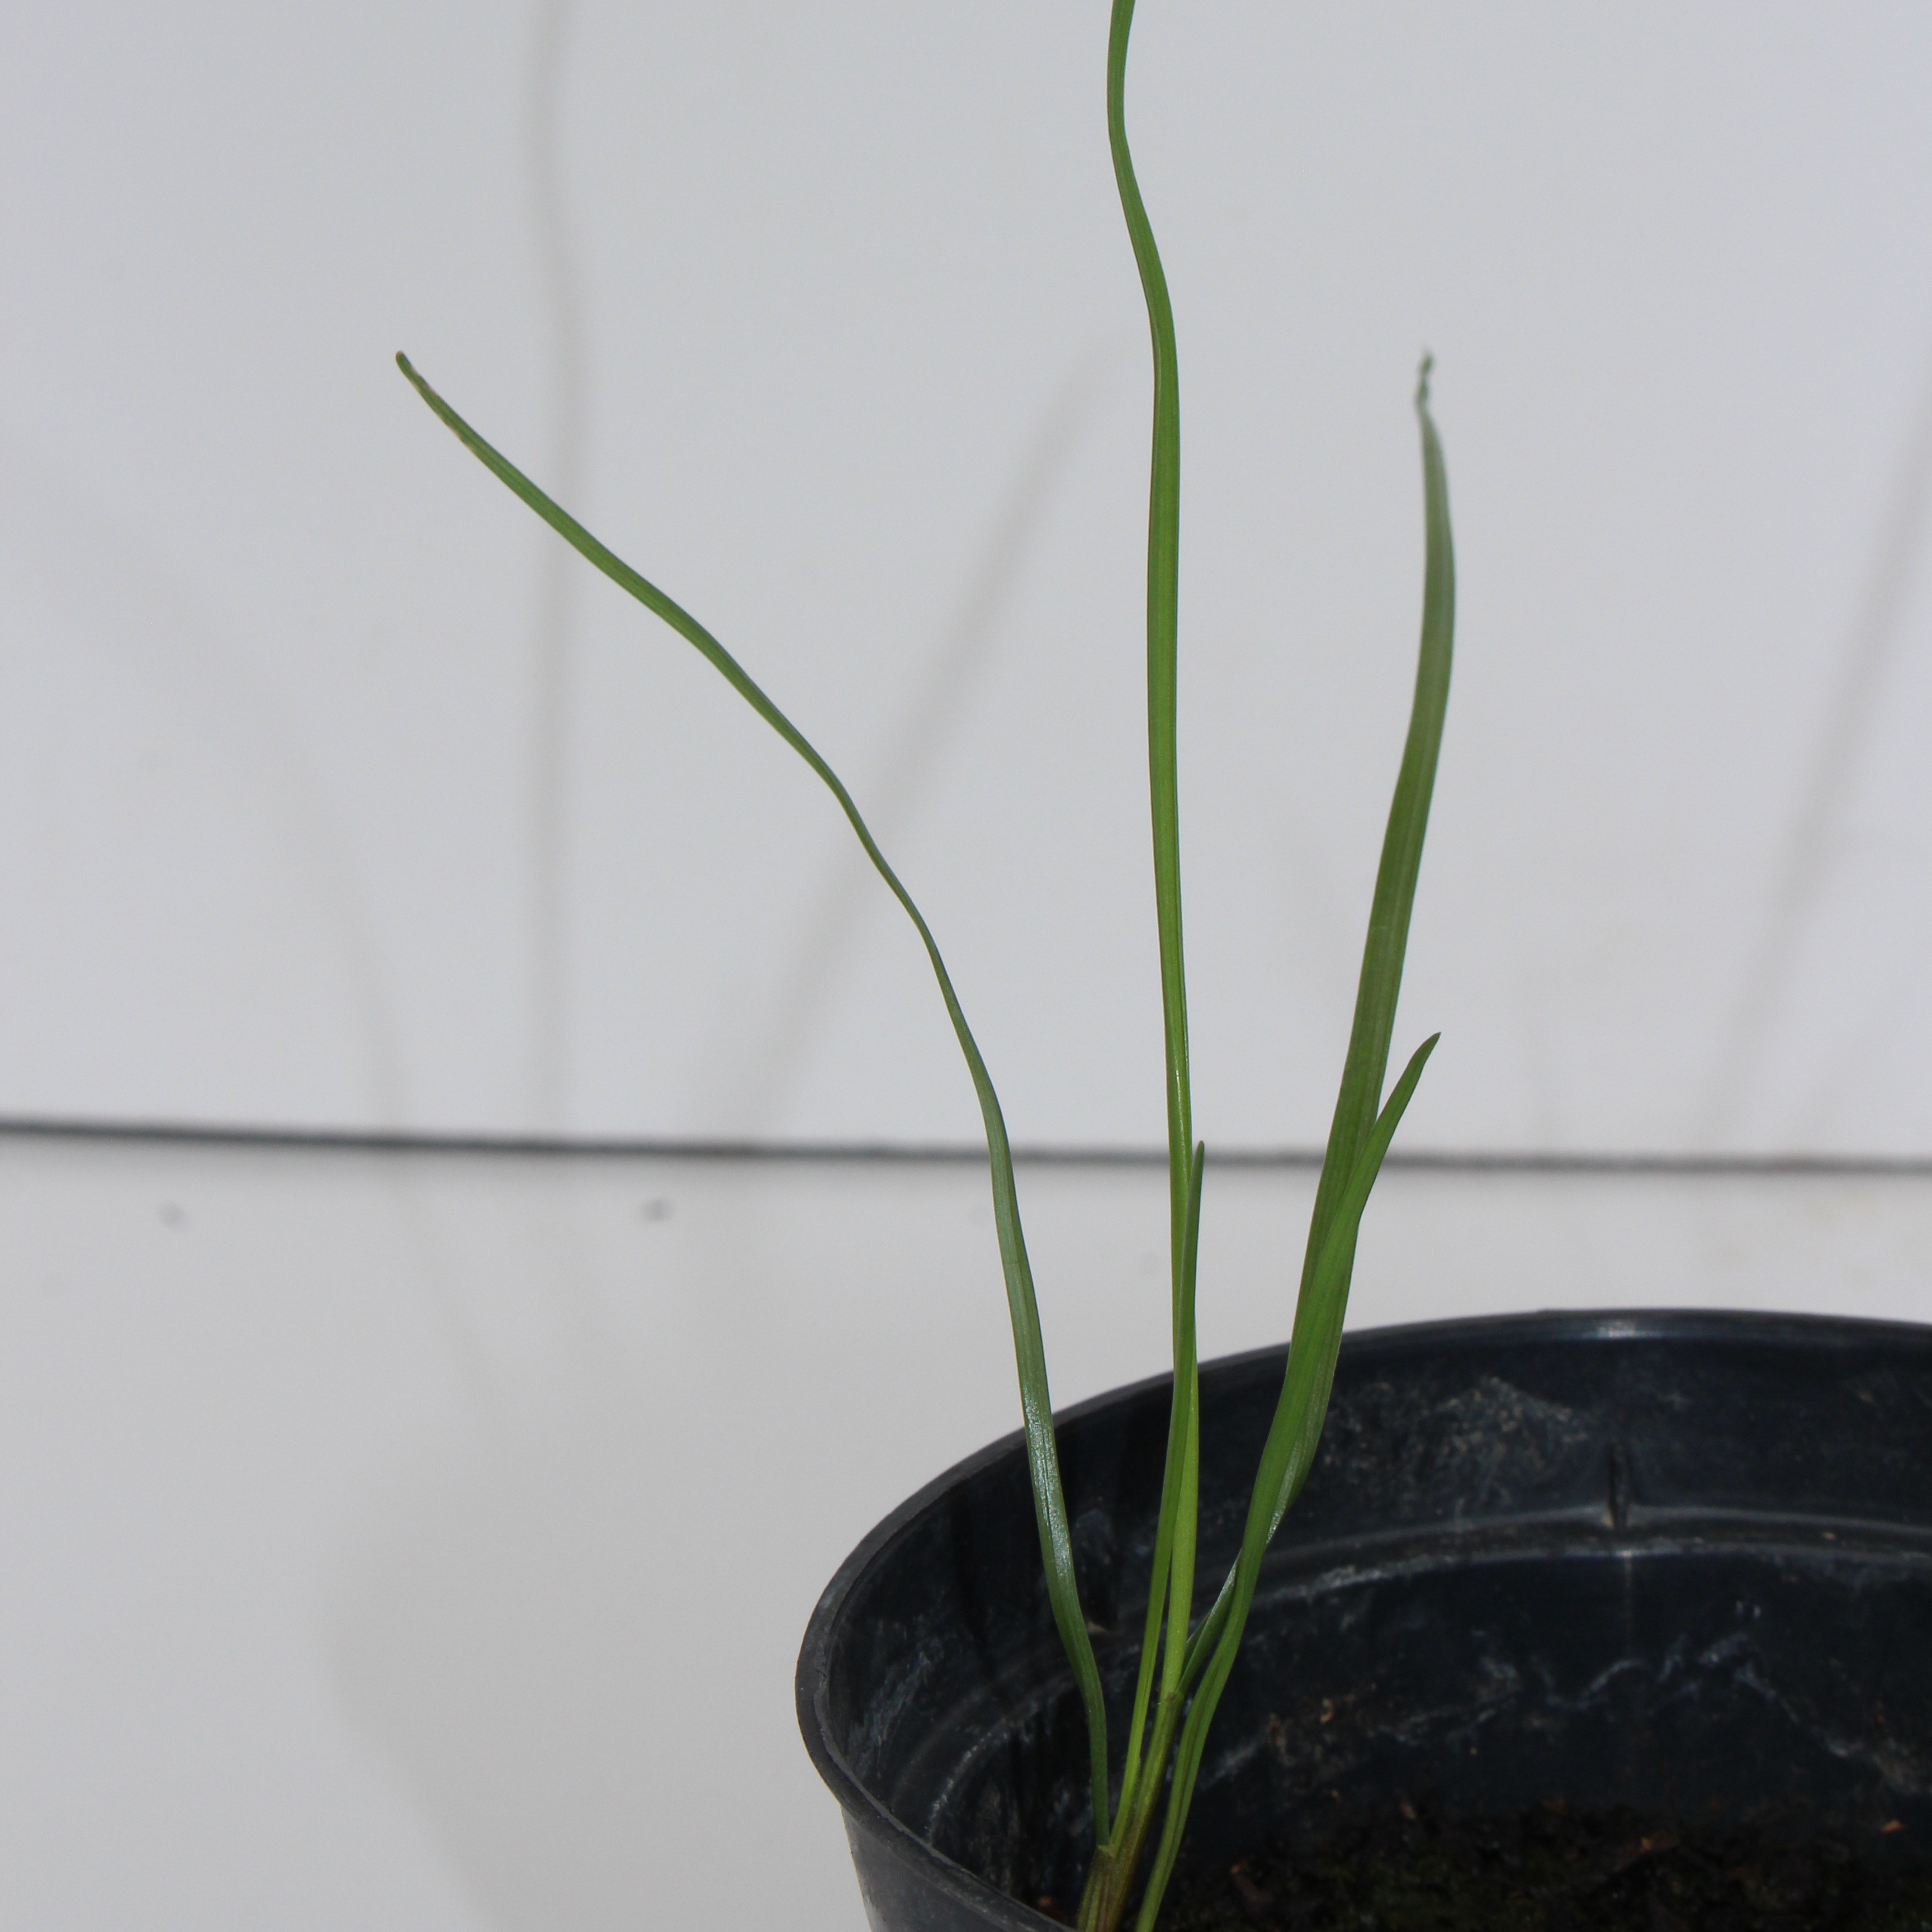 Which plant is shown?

Lolium multiflorum
